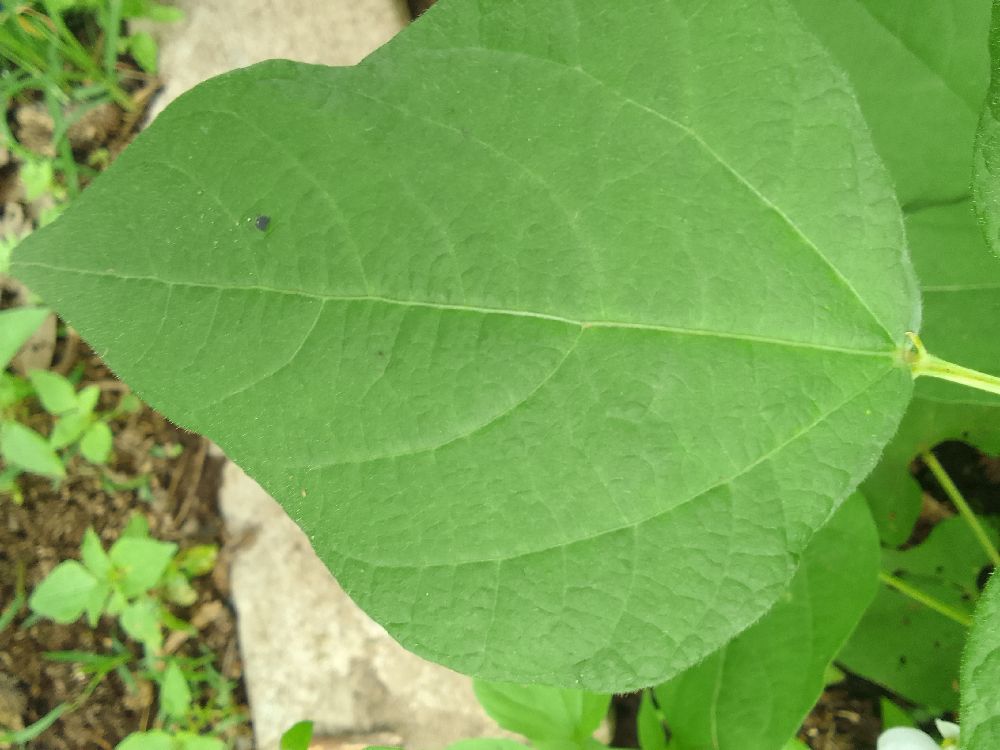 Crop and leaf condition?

common bean, healthy
